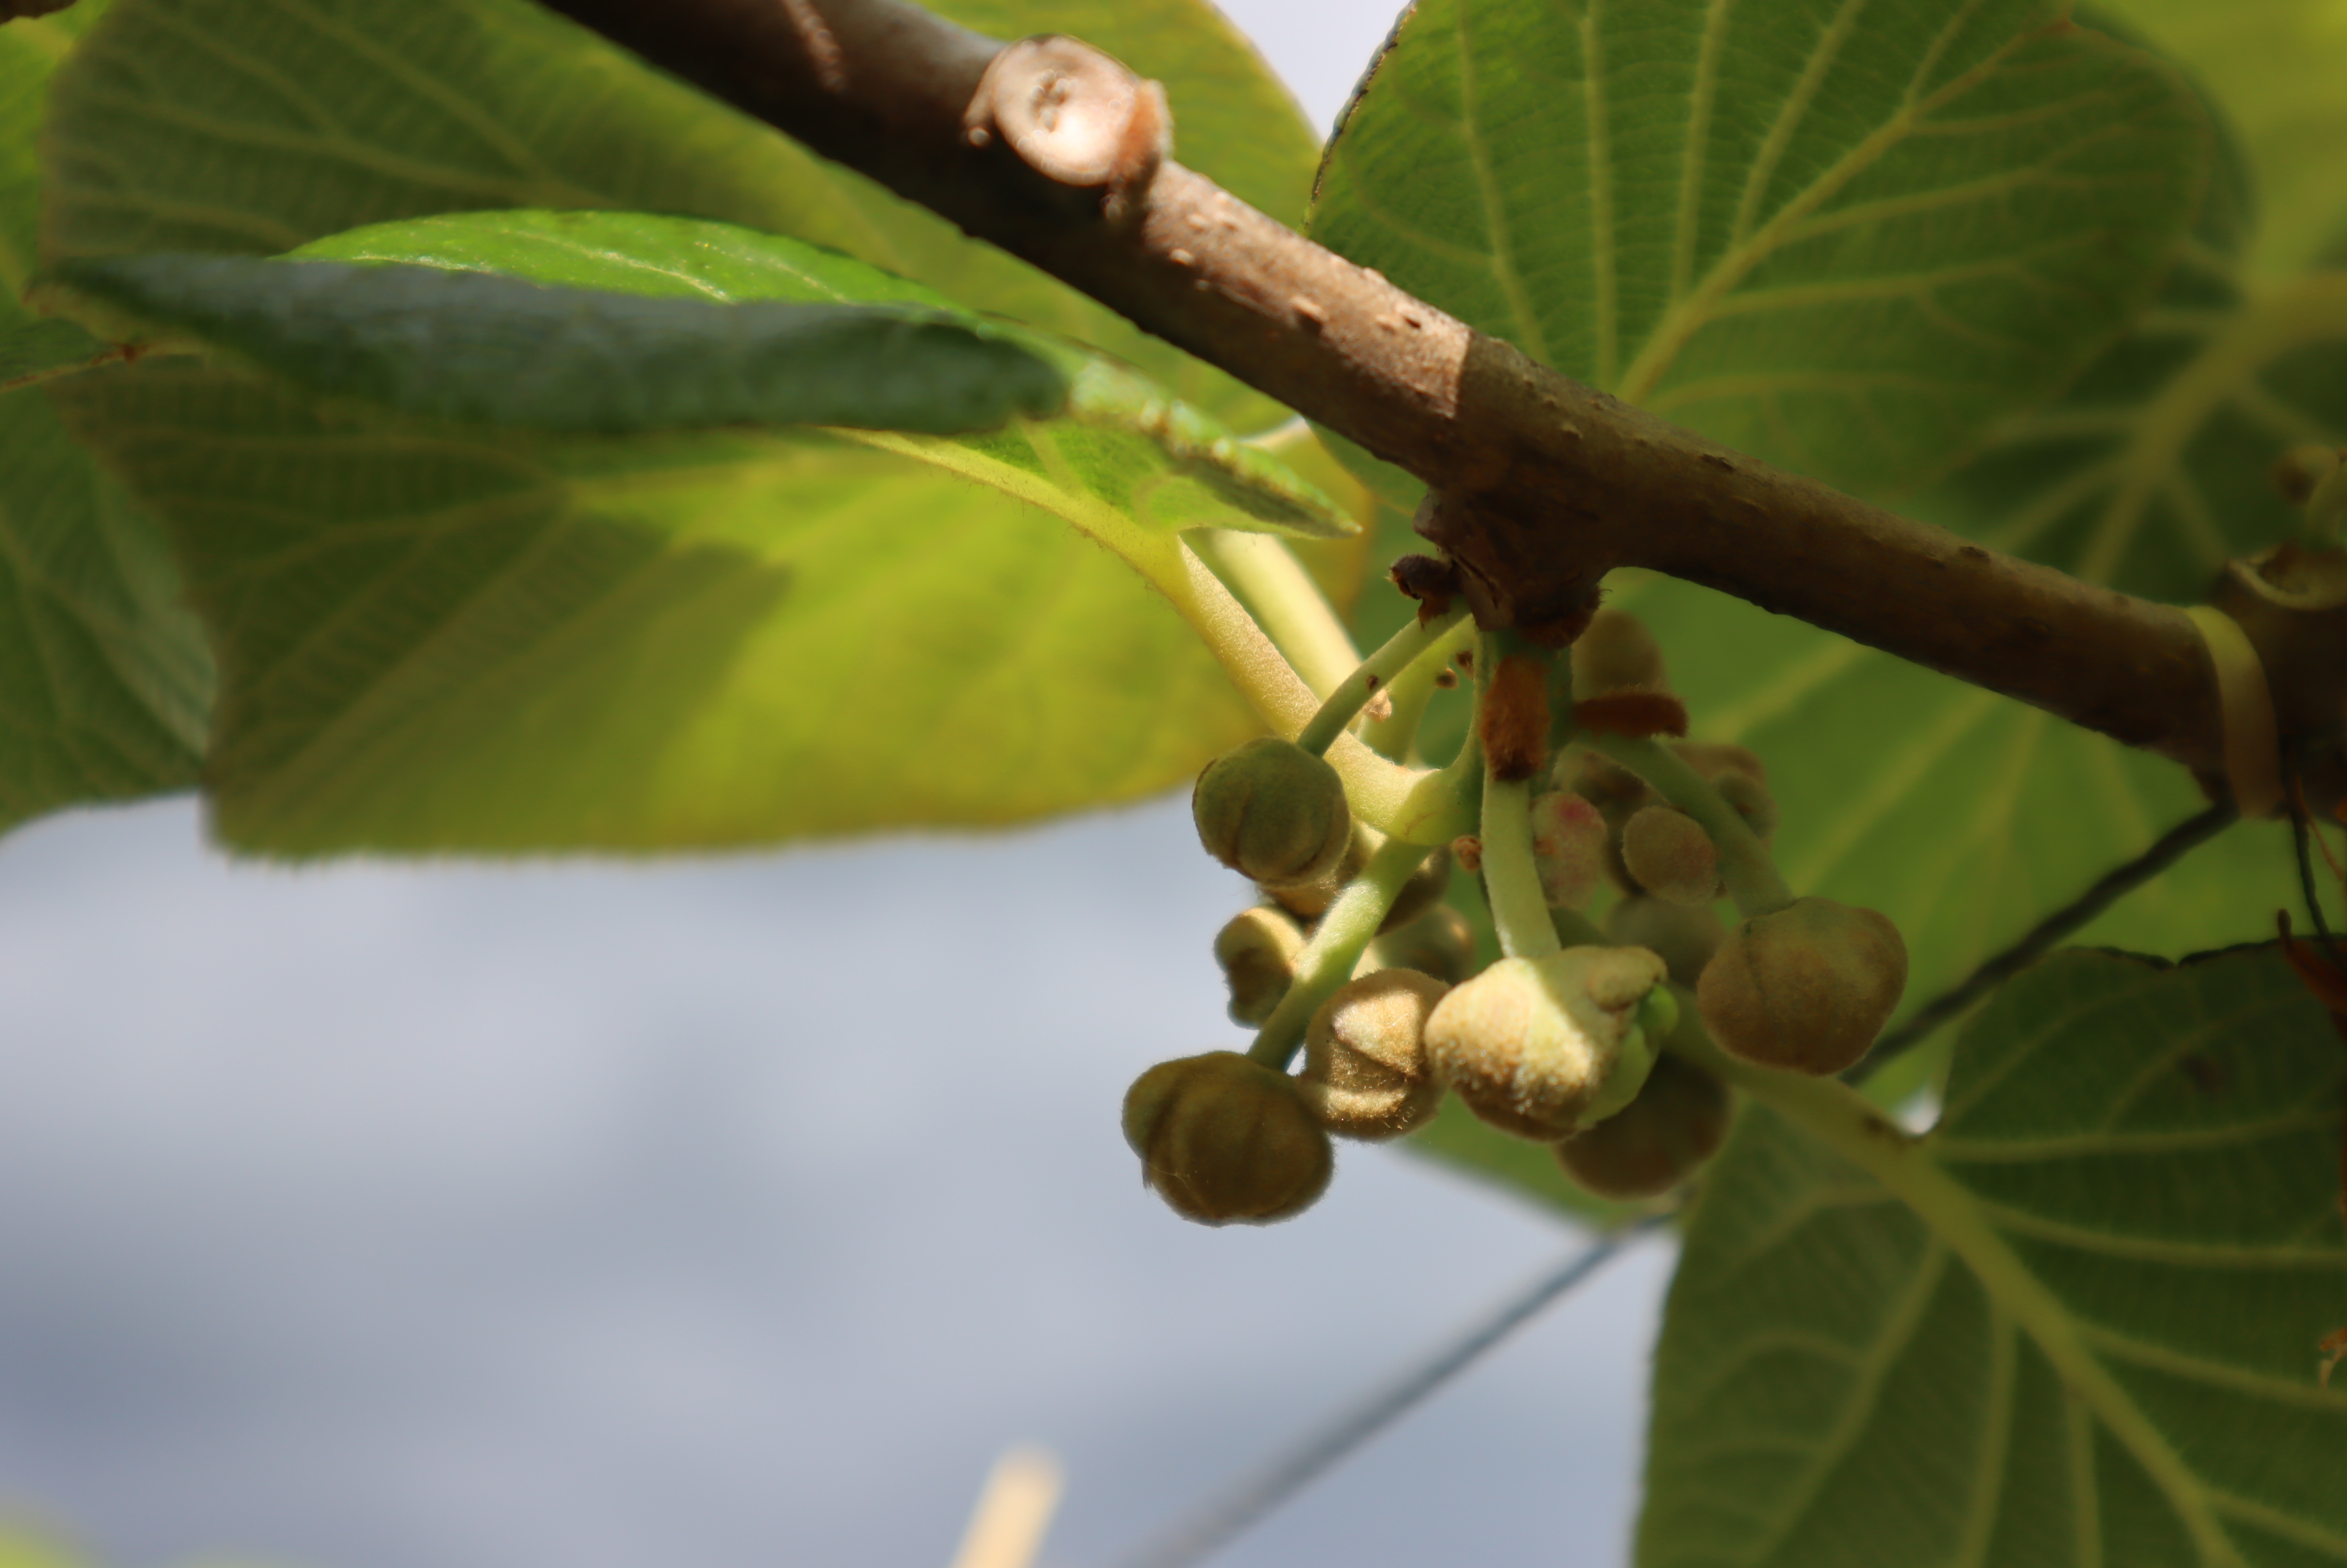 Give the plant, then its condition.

kiwi, healthy
